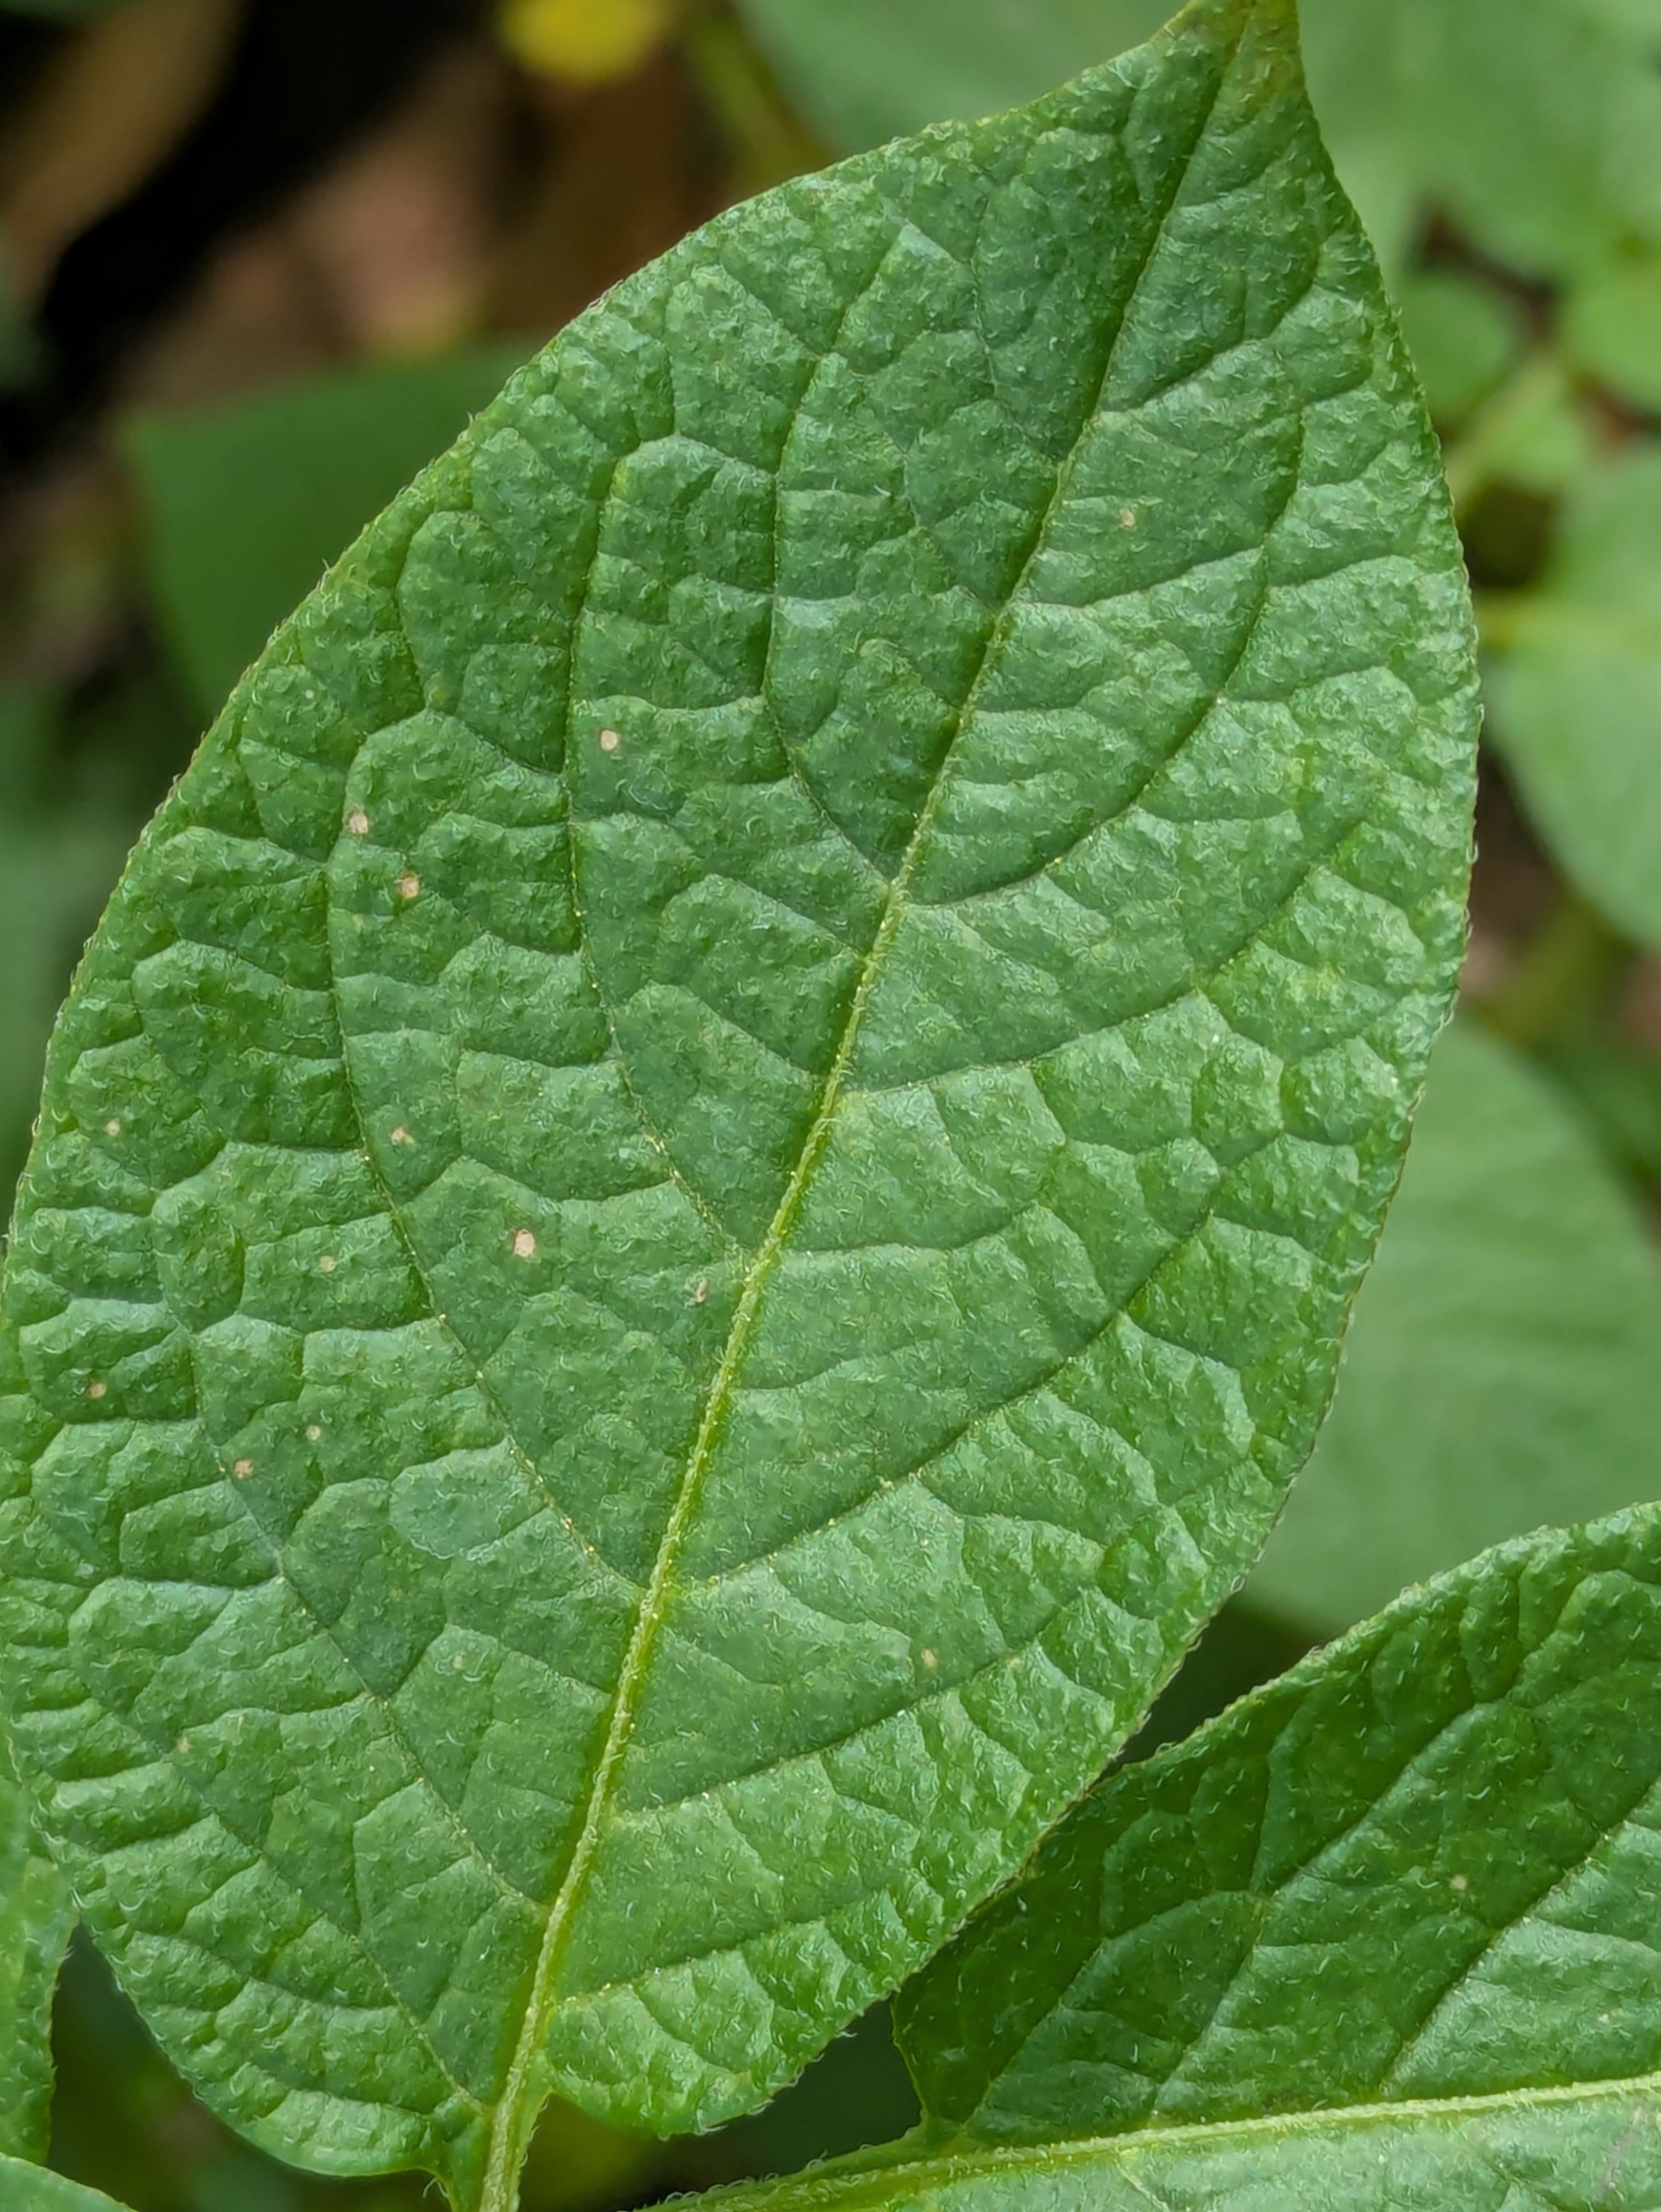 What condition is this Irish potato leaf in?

healthy
